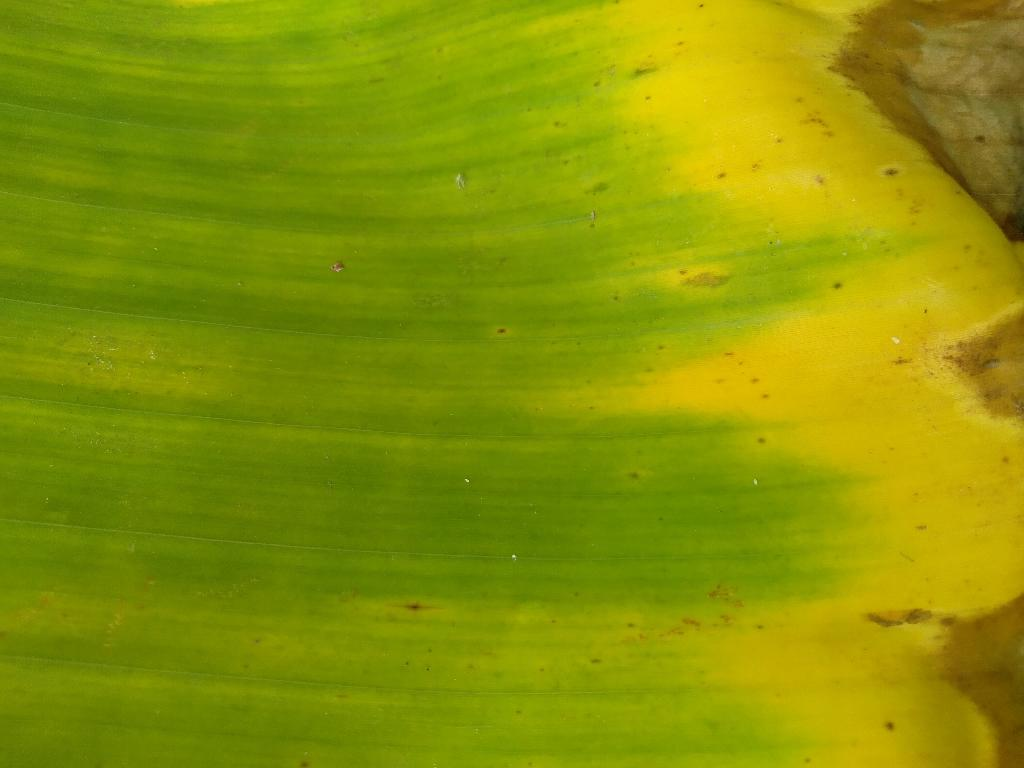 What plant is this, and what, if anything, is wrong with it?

banana, fusarium wilt race 1
